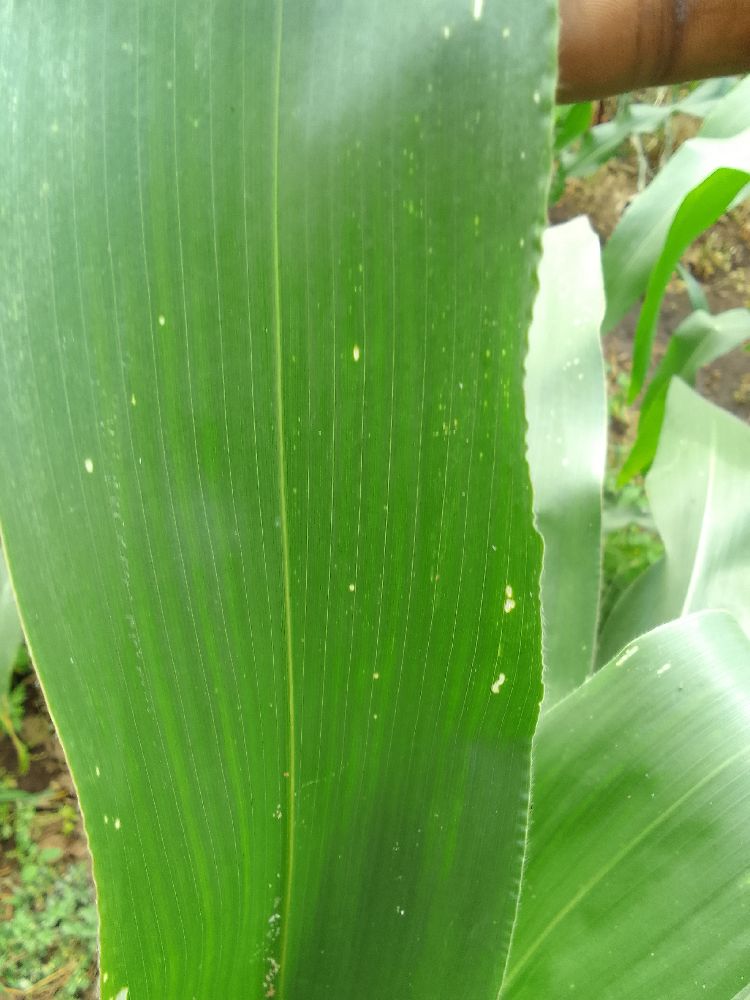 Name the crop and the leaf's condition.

maize, healthy
